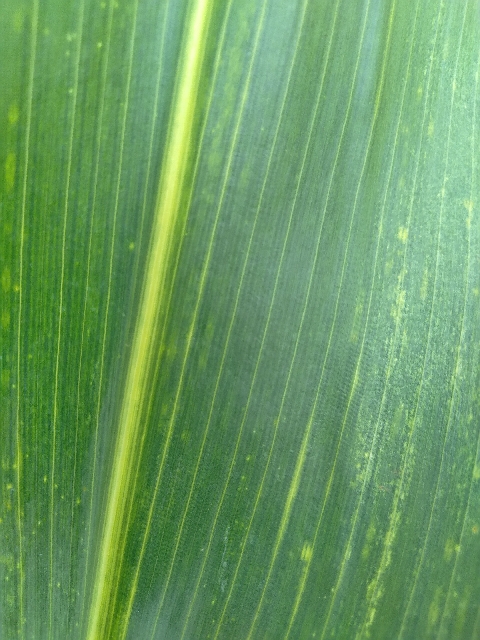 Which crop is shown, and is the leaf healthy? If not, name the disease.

maize, maize lethal necrosis
